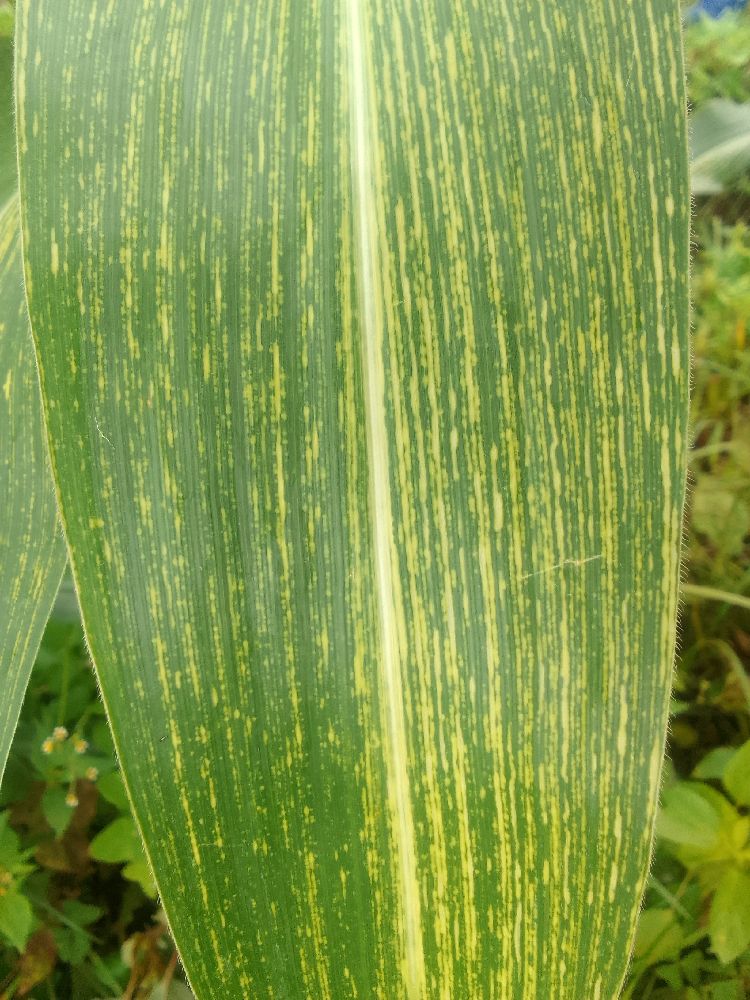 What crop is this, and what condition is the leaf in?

maize, maize streak virus
